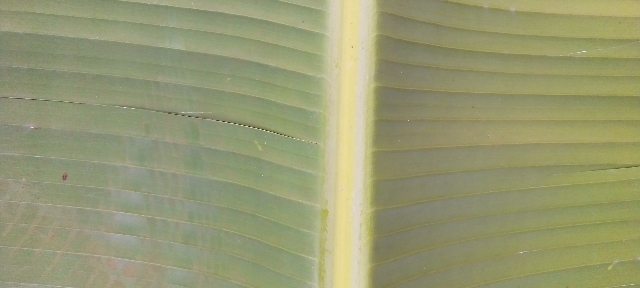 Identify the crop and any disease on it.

banana, healthy
